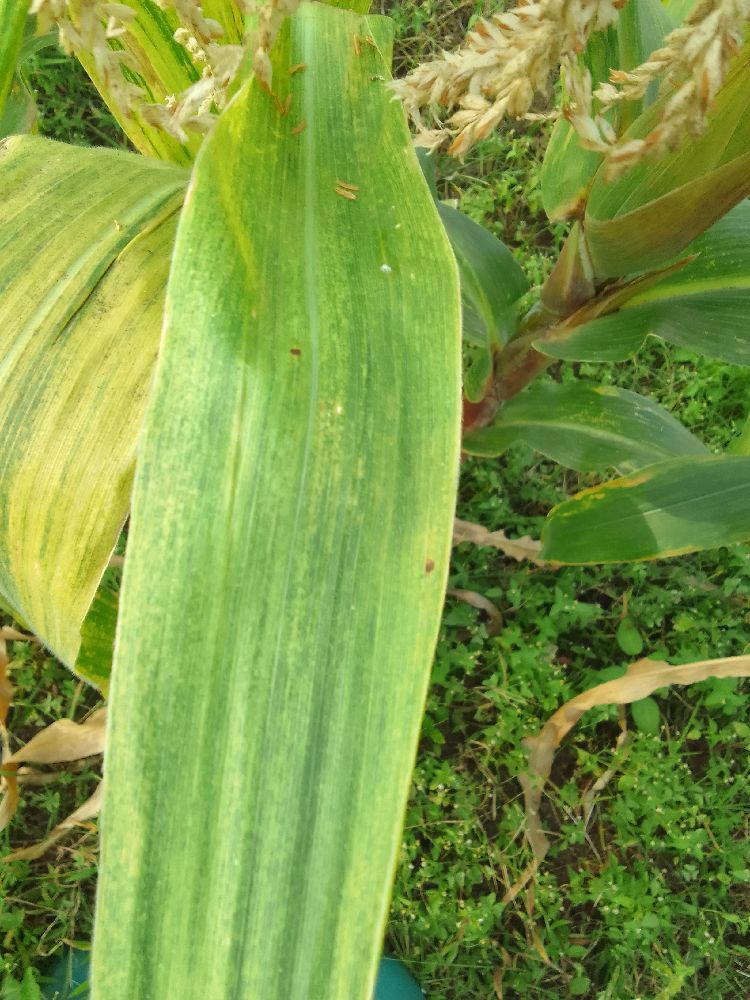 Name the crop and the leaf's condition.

maize, maize lethal necrosis
